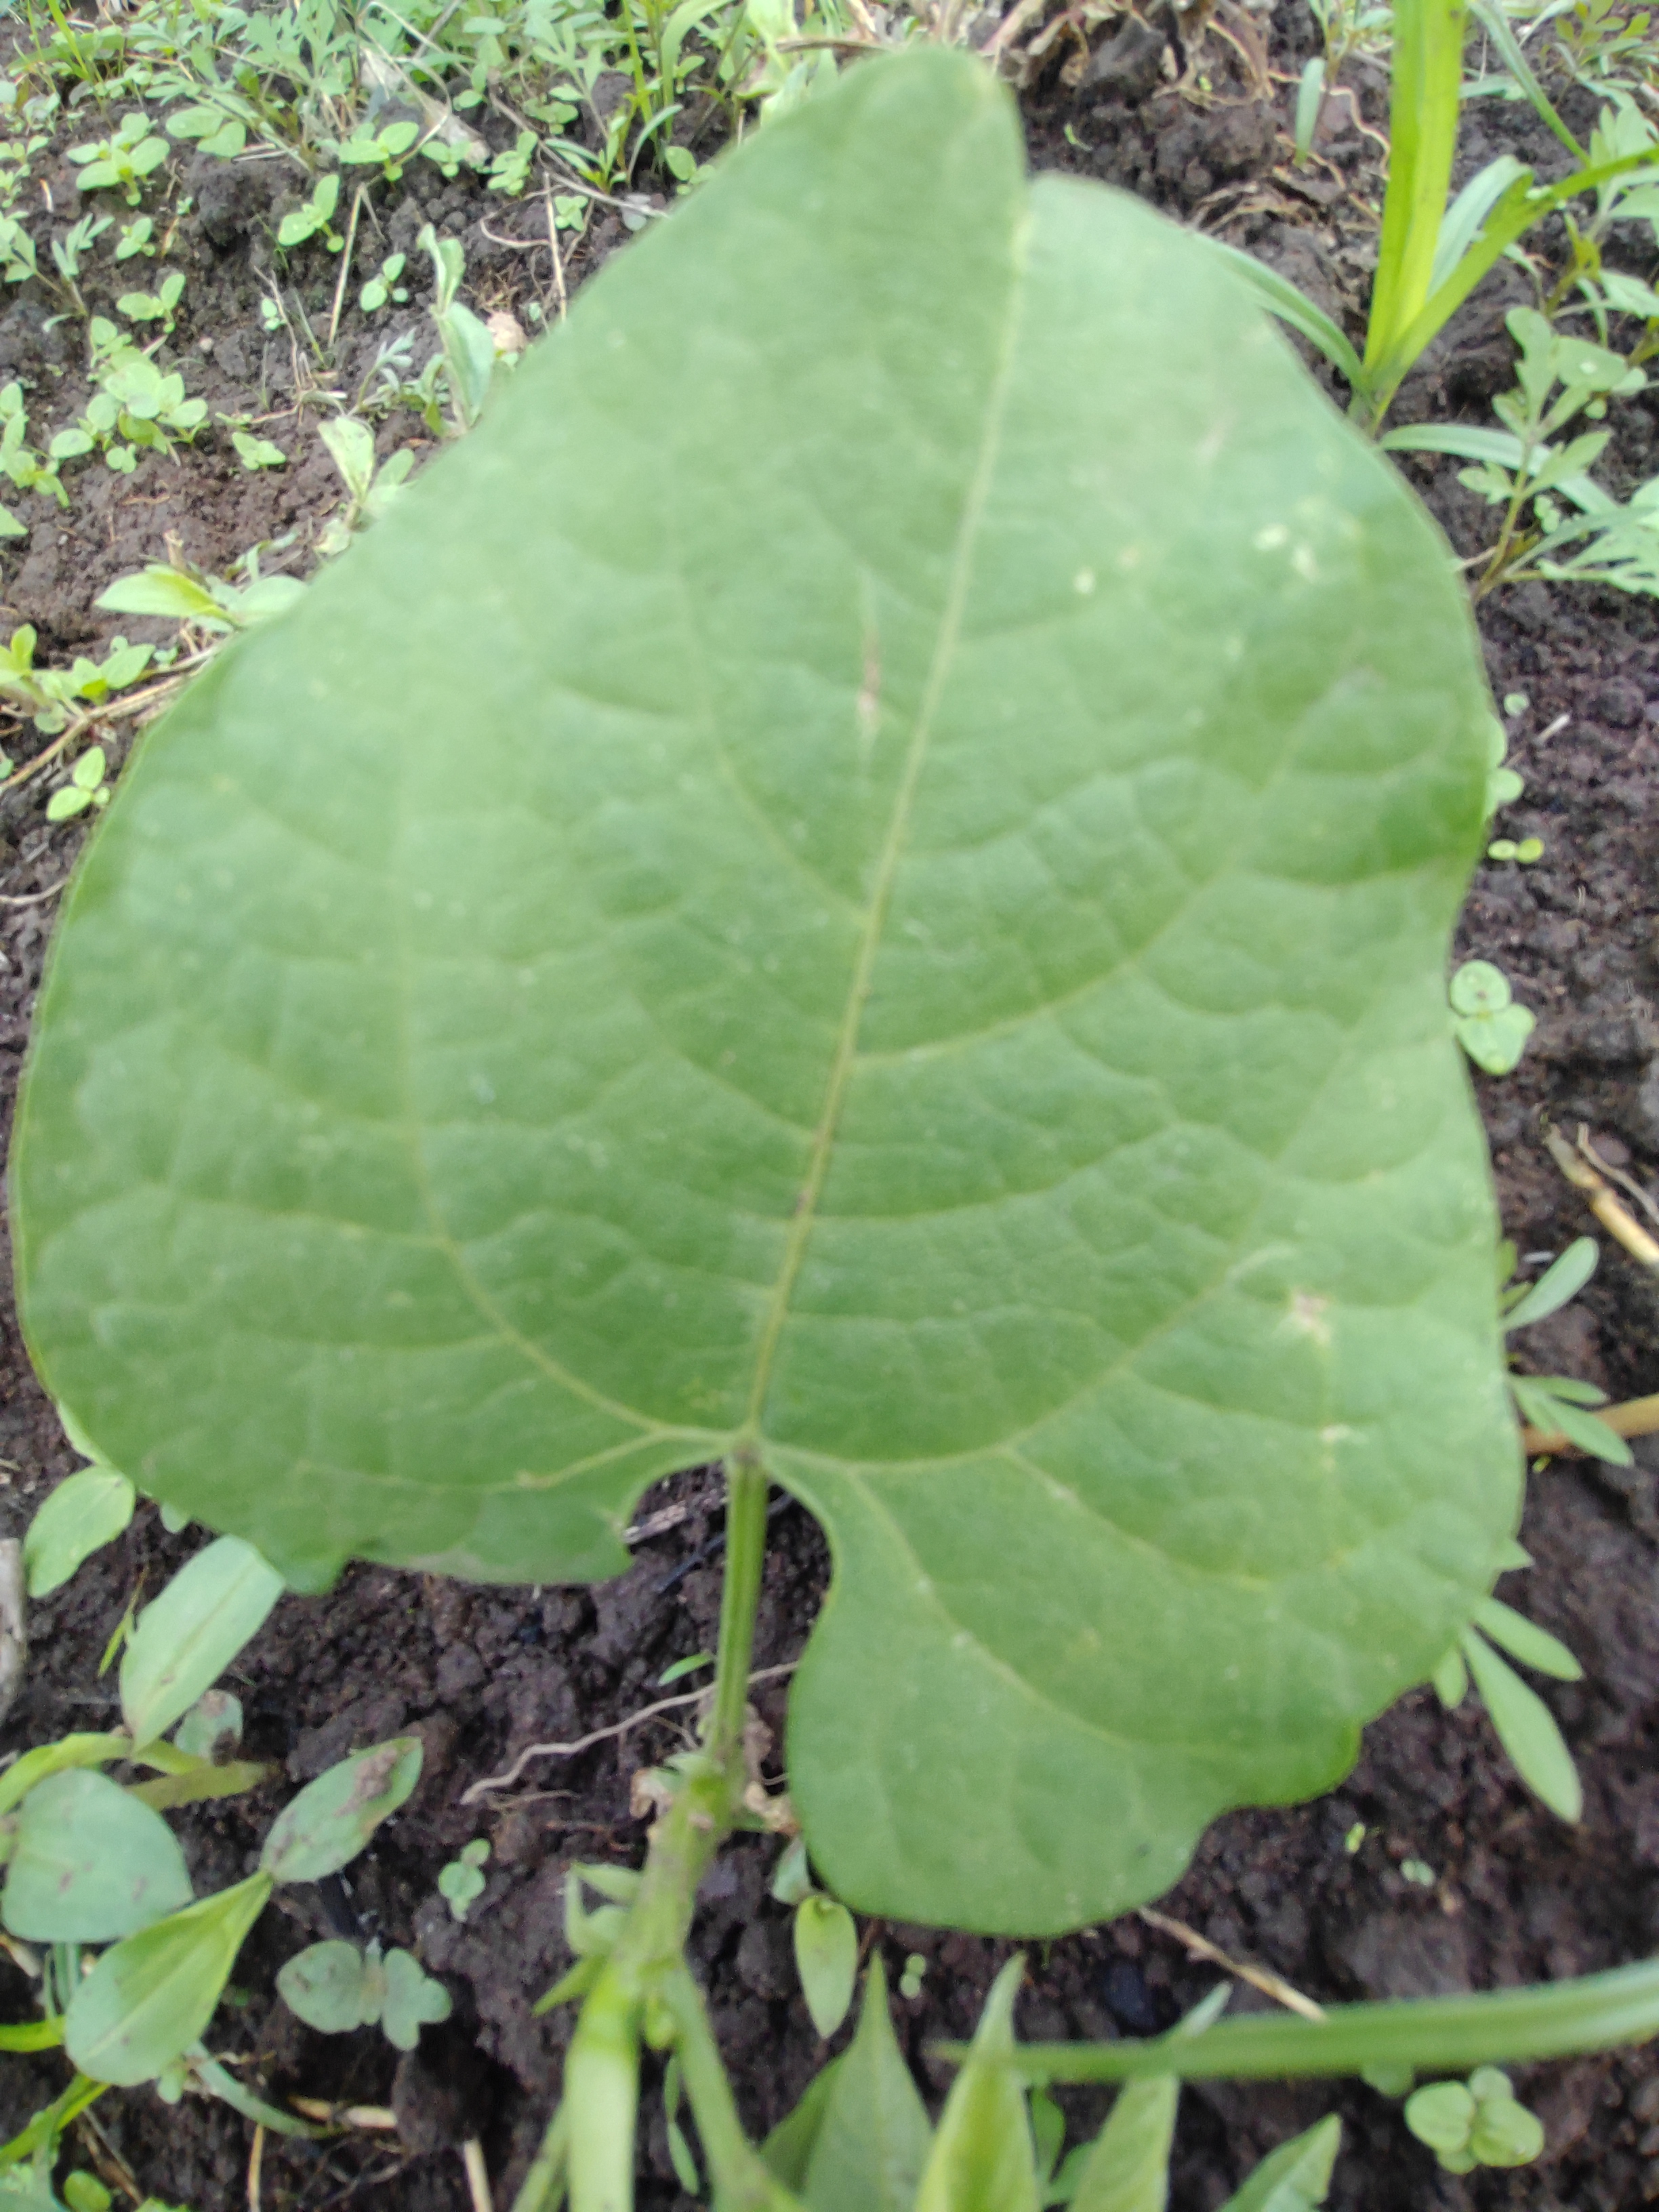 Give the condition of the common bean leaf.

healthy
